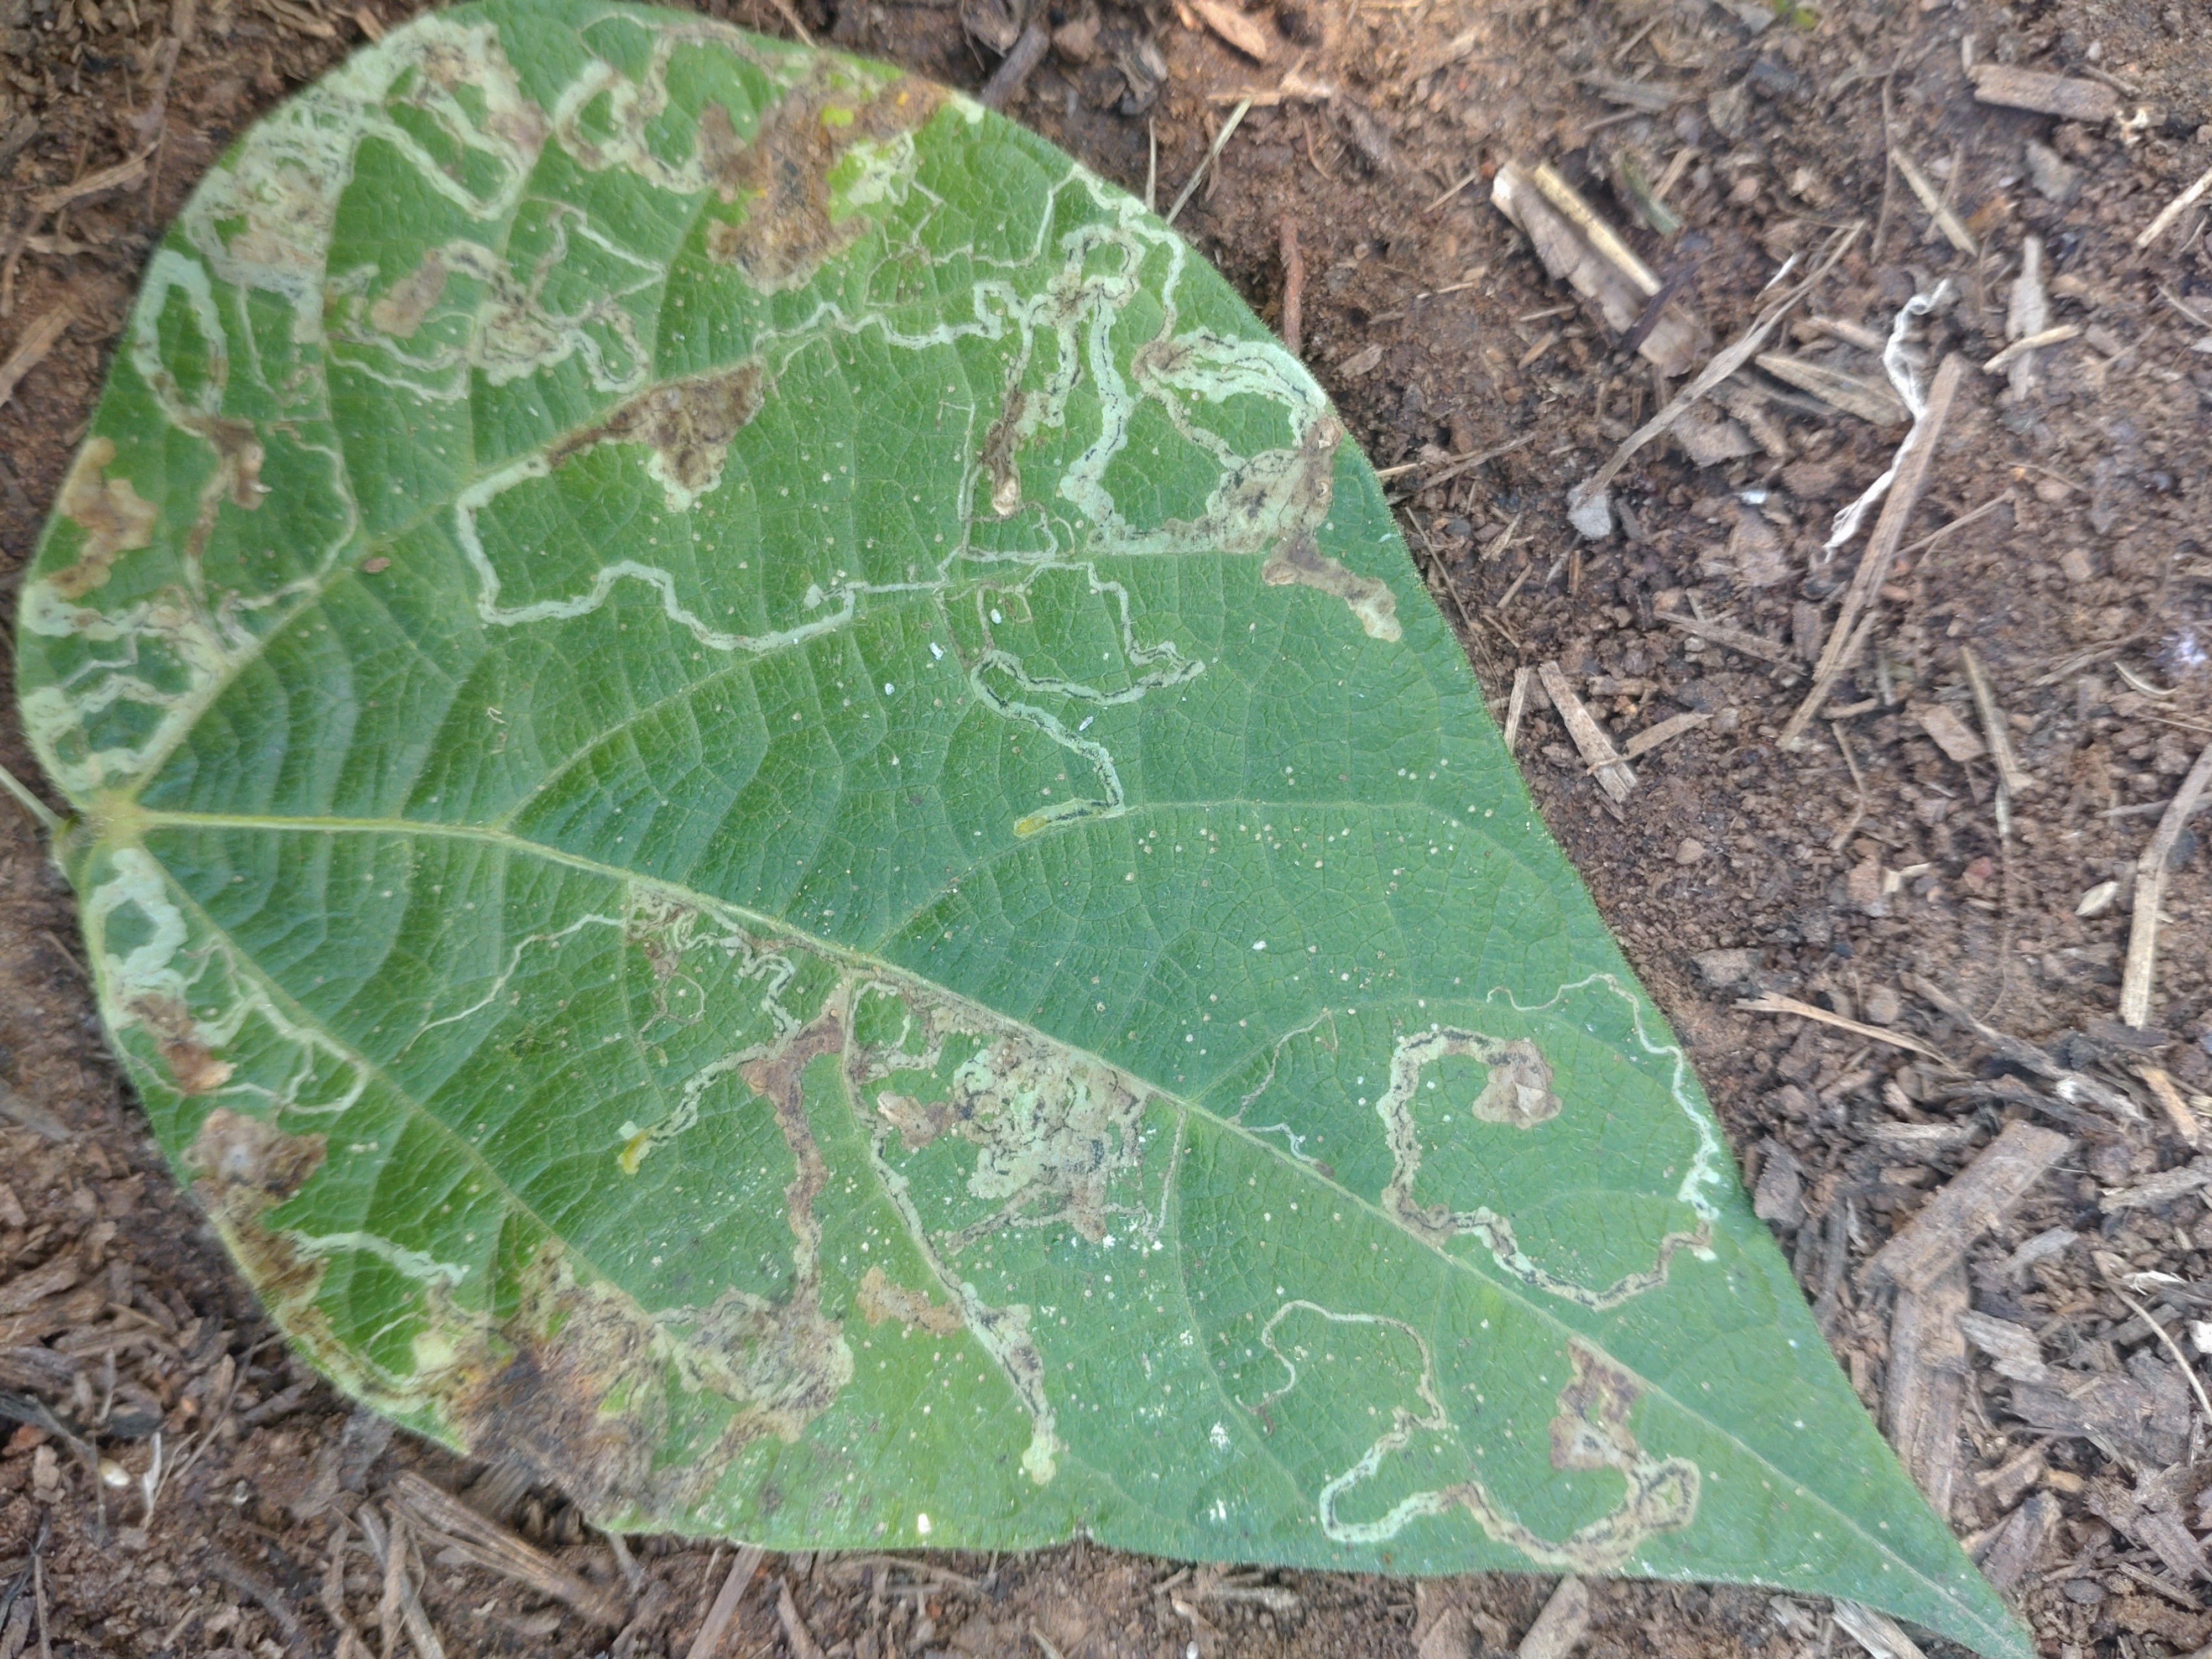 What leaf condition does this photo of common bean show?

anthracnose
